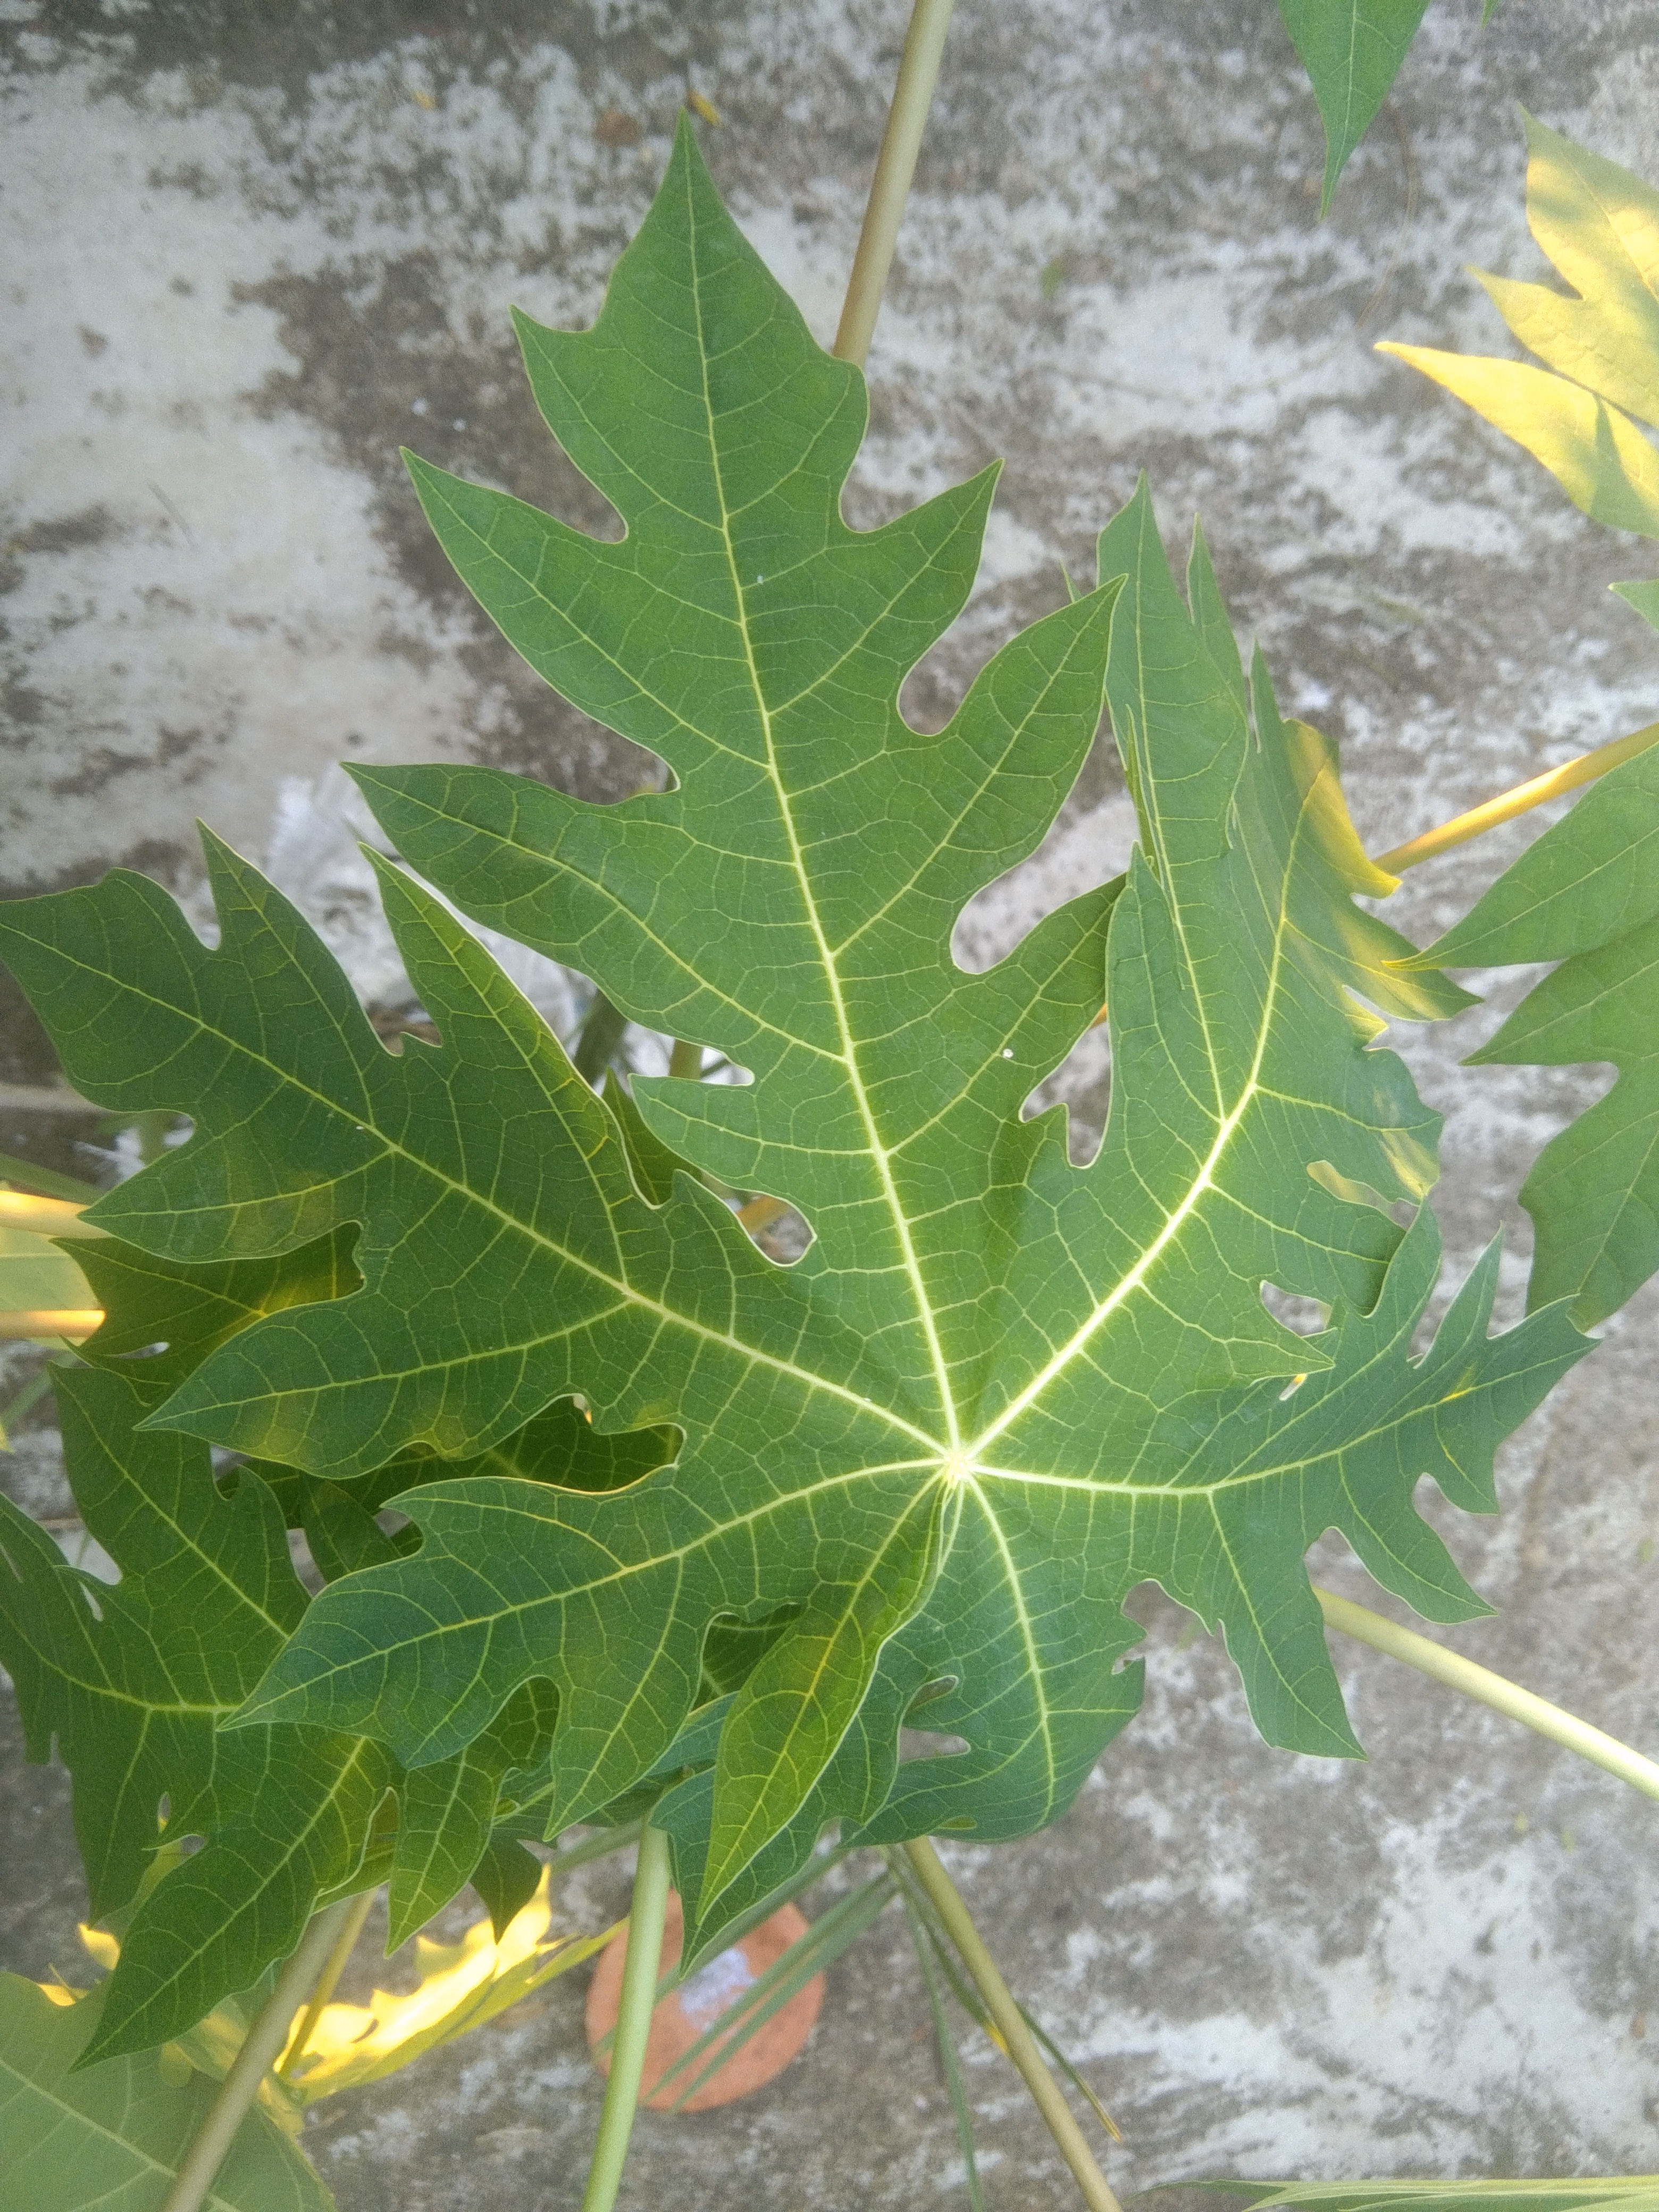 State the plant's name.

papaya
